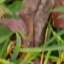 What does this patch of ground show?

grass
